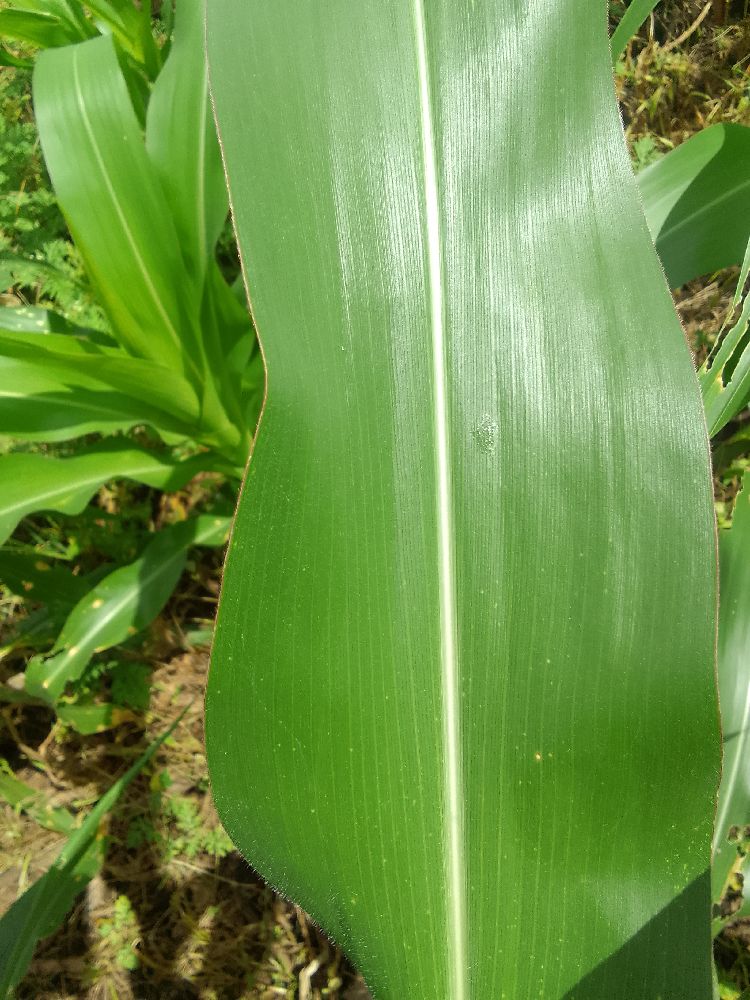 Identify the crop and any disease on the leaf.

maize, healthy
